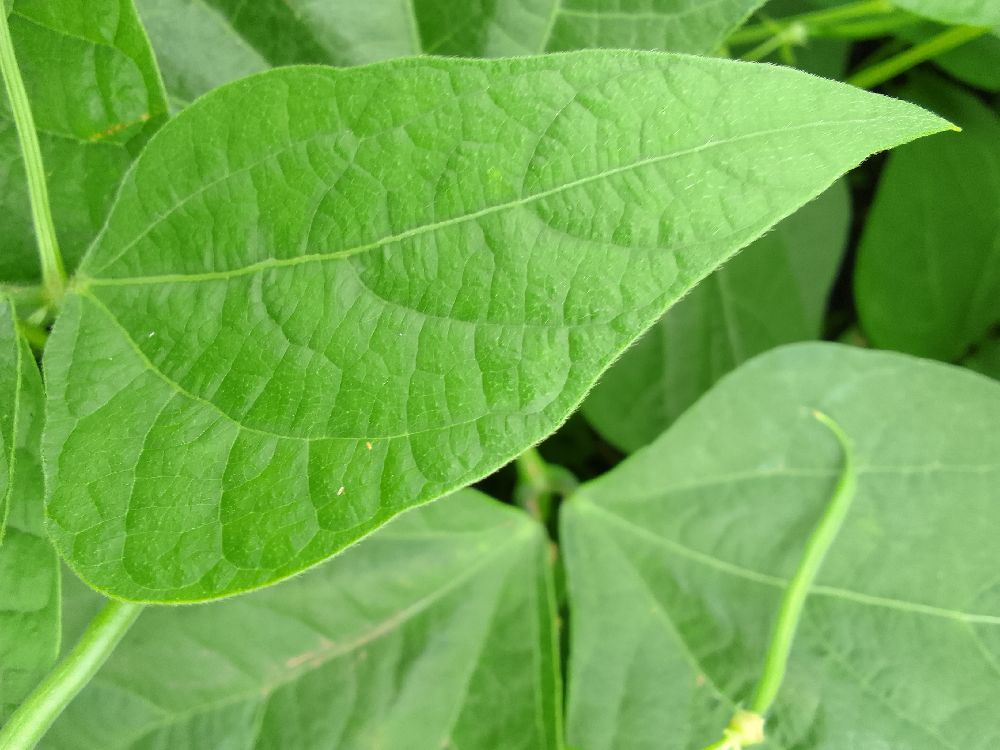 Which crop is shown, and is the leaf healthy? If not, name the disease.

common bean, healthy
